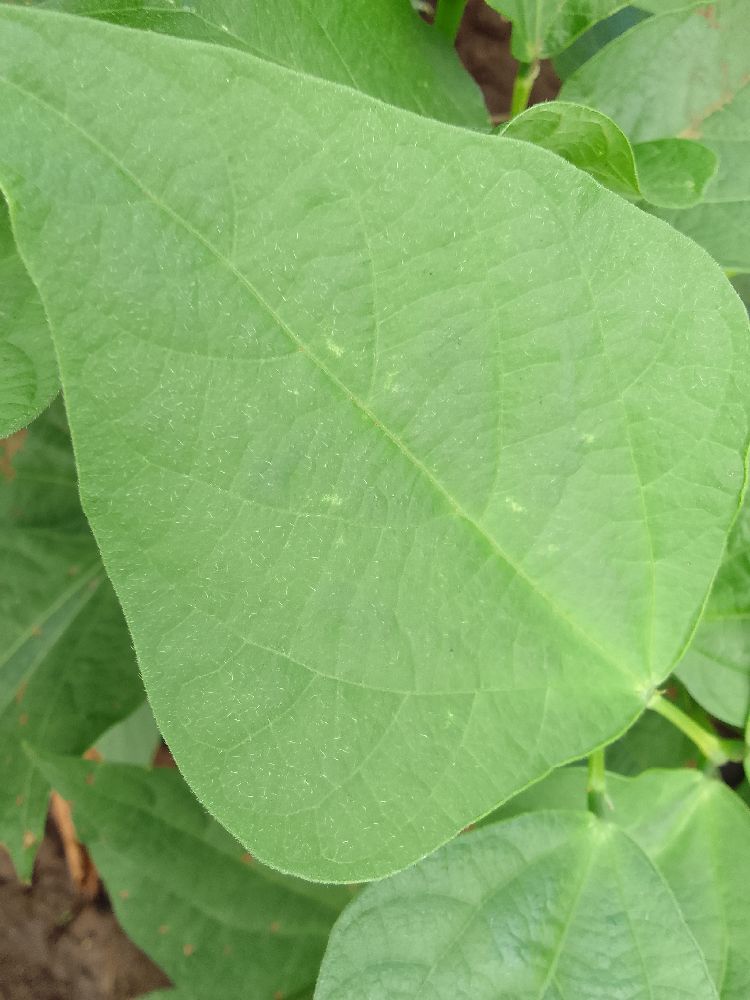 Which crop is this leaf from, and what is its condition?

common bean, healthy
